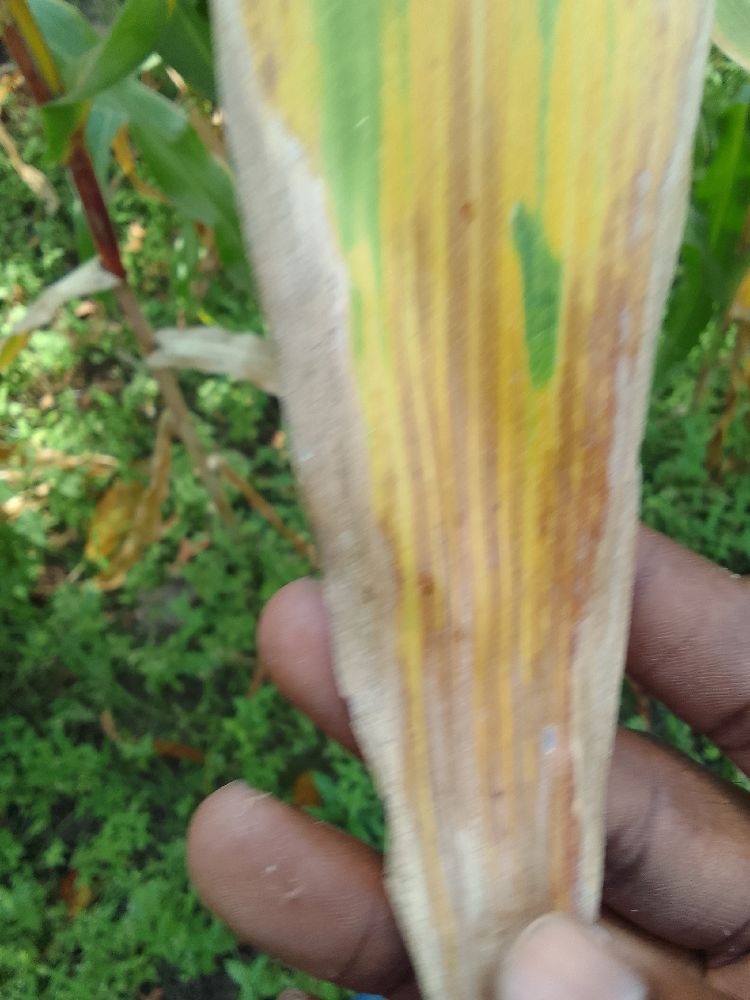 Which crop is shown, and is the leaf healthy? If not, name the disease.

maize, maize lethal necrosis
